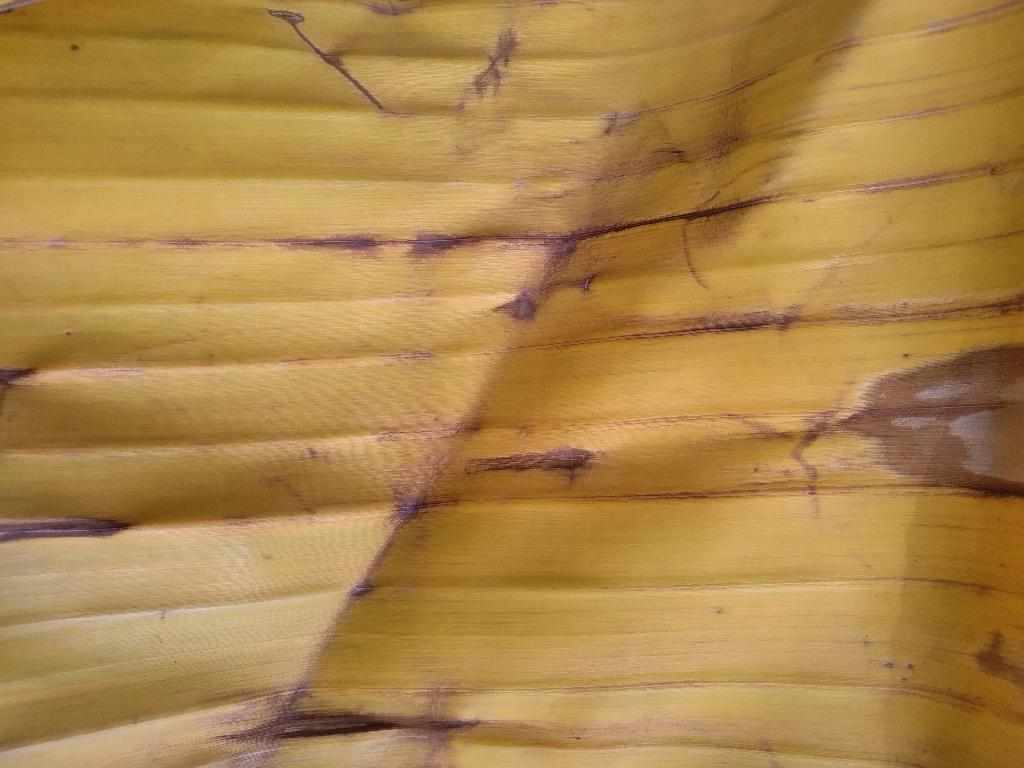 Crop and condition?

banana, fusarium wilt race 1
